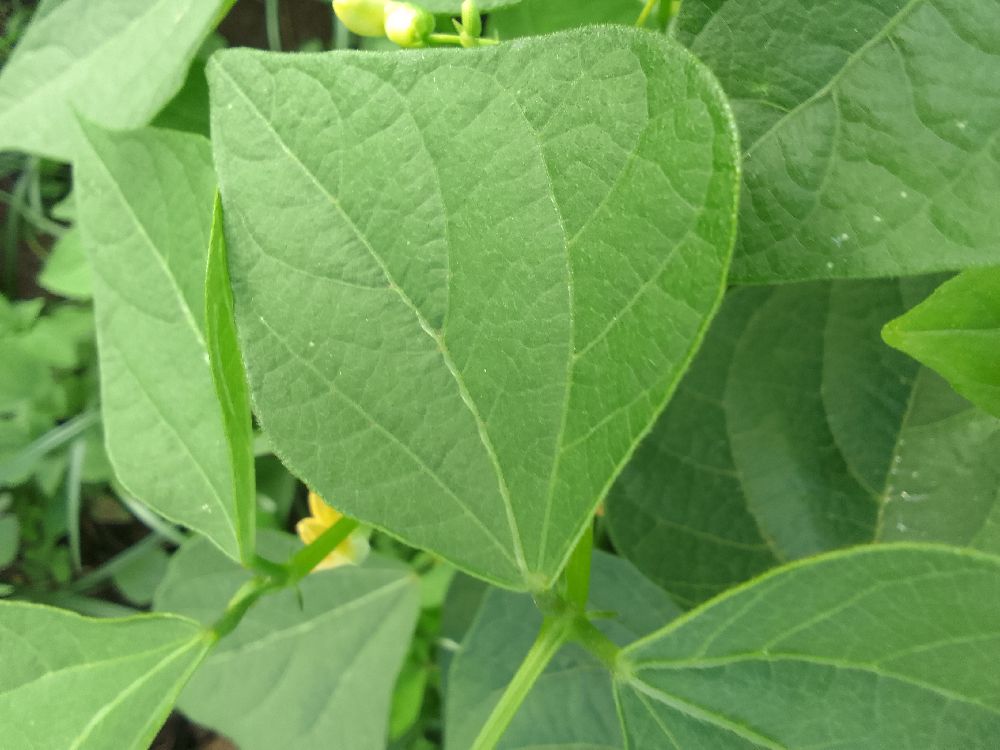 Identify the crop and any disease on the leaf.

common bean, healthy
